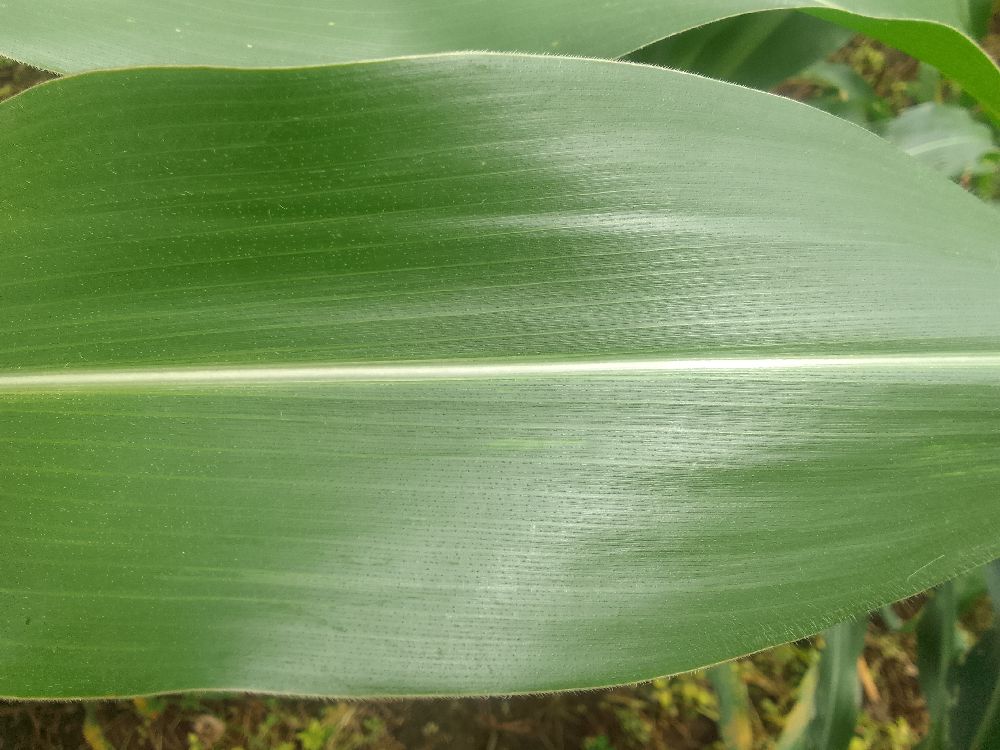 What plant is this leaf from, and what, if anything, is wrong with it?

maize, healthy
